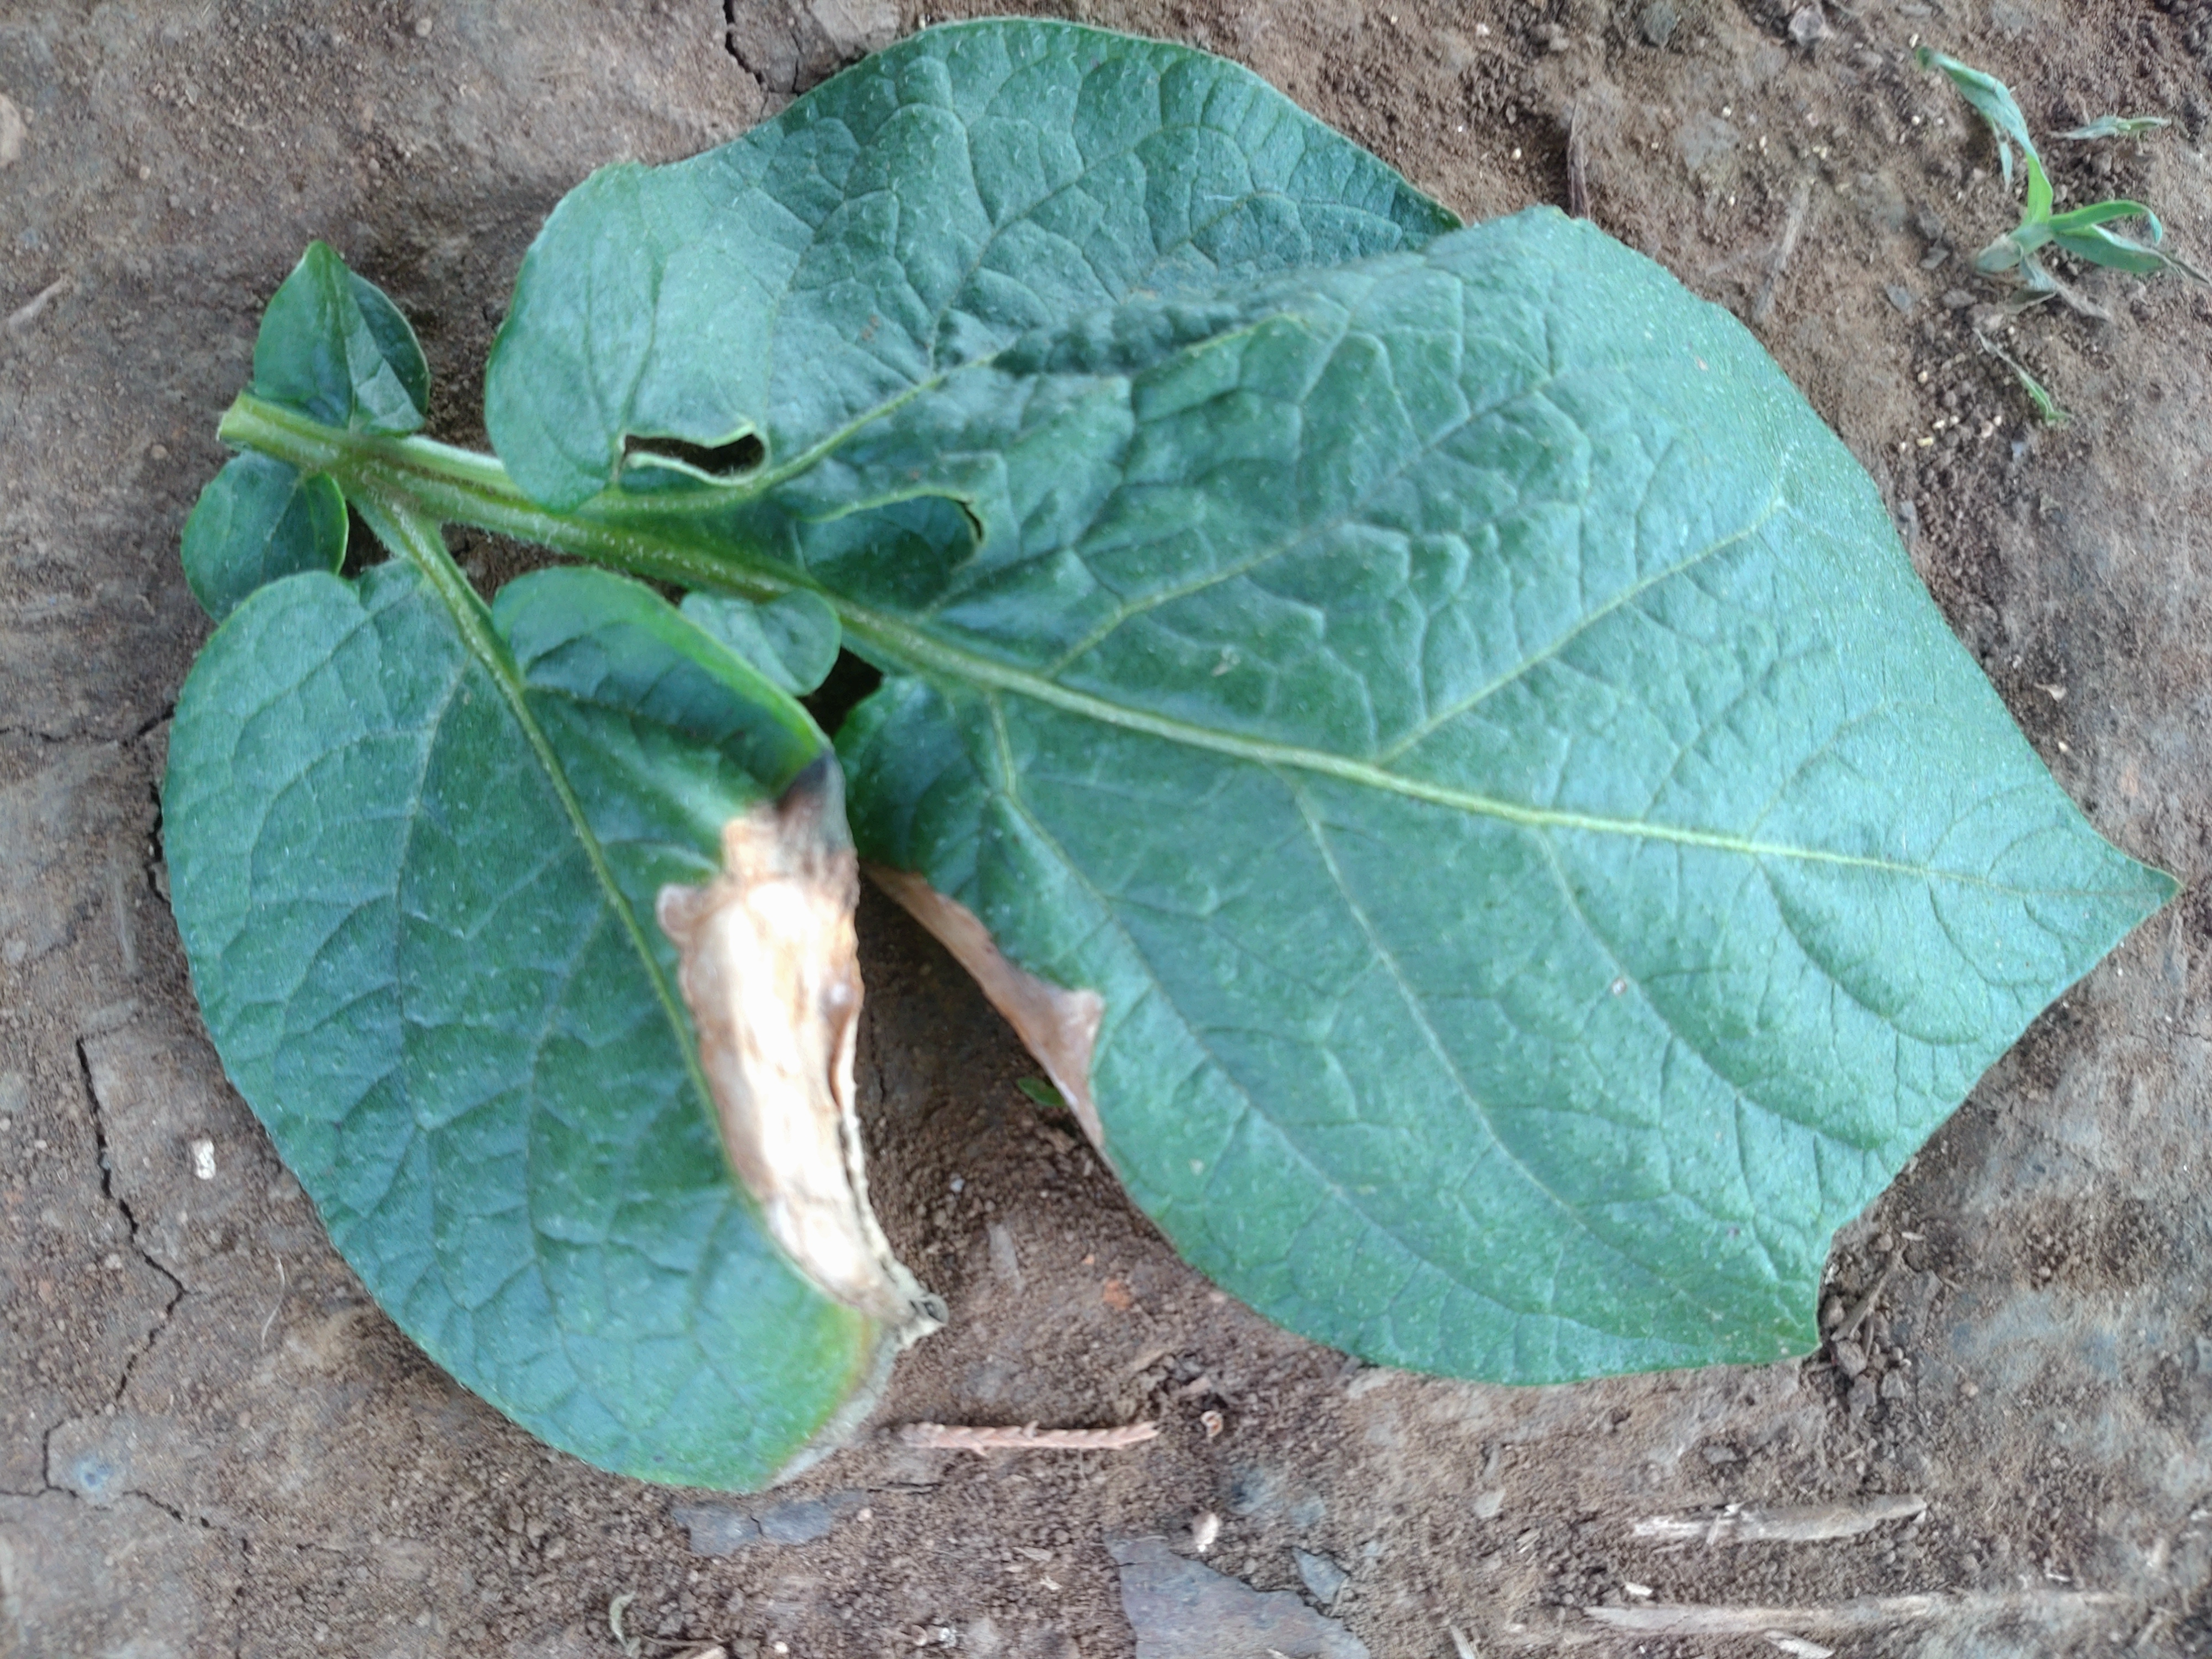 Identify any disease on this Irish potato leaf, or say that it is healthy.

early blight
